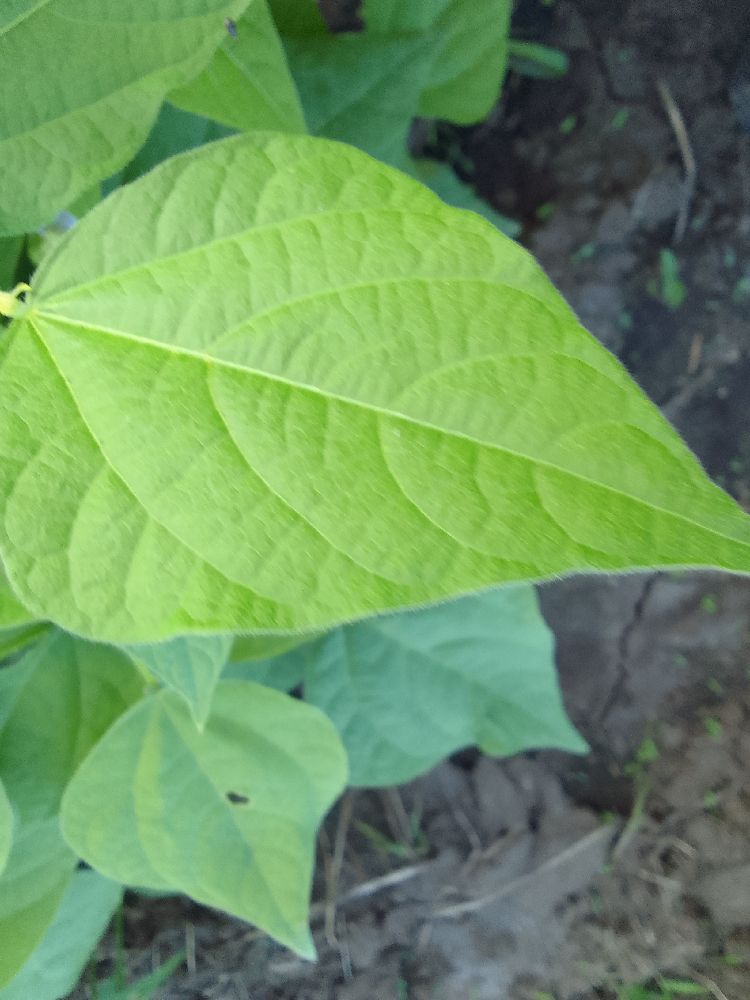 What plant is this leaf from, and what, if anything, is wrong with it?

common bean, healthy
